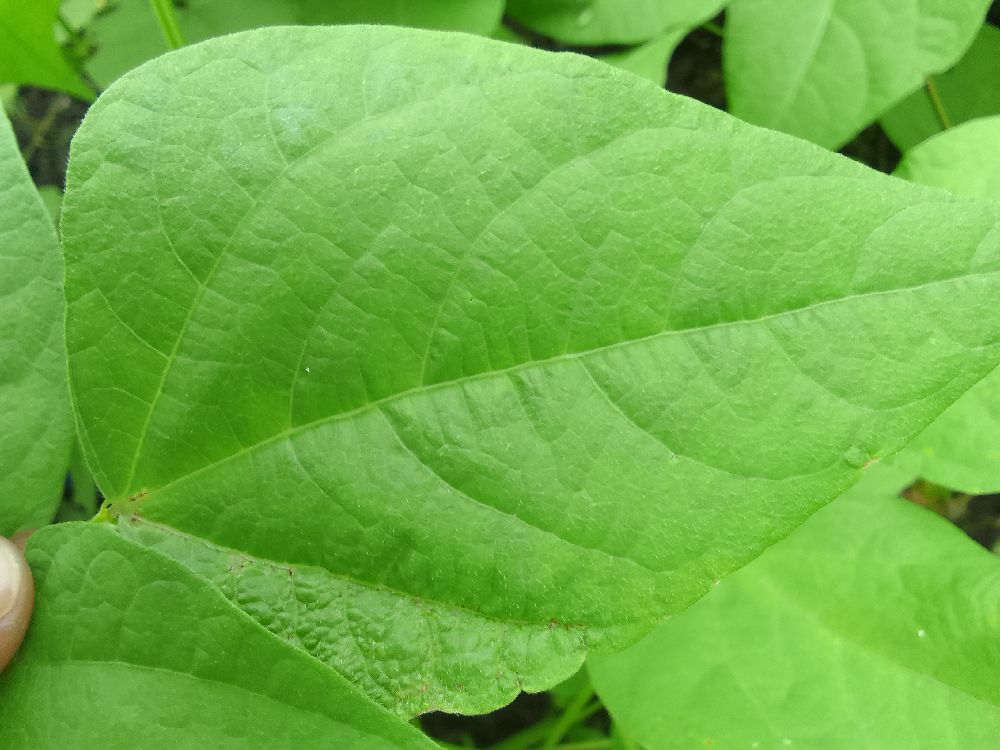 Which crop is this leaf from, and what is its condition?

common bean, healthy
